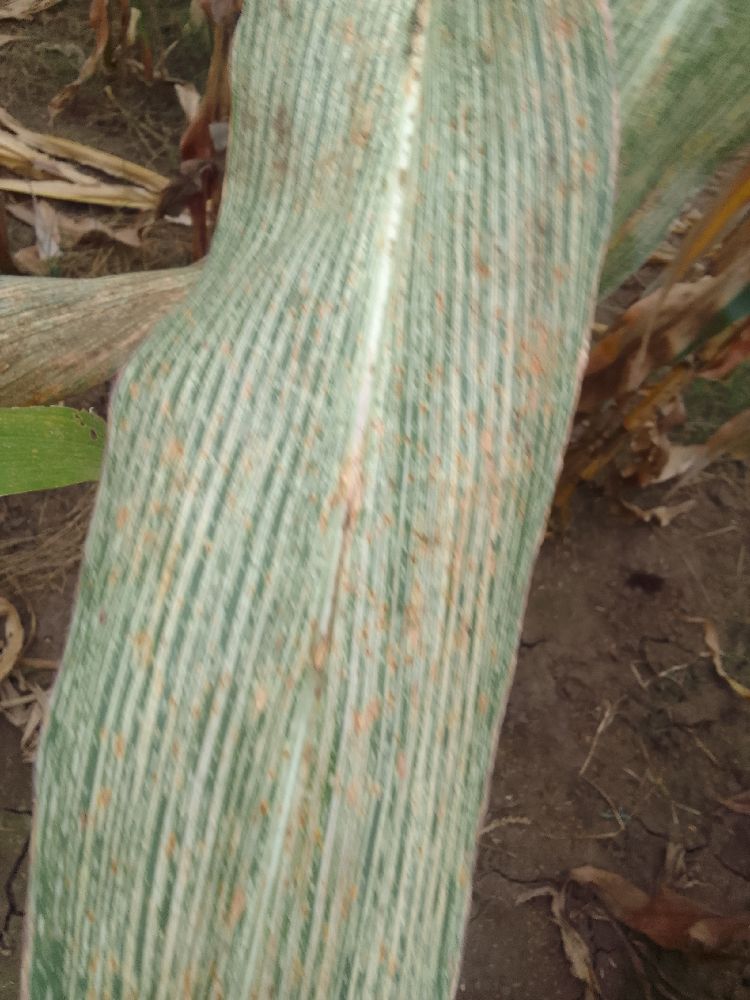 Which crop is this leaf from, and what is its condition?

maize, maize streak virus
